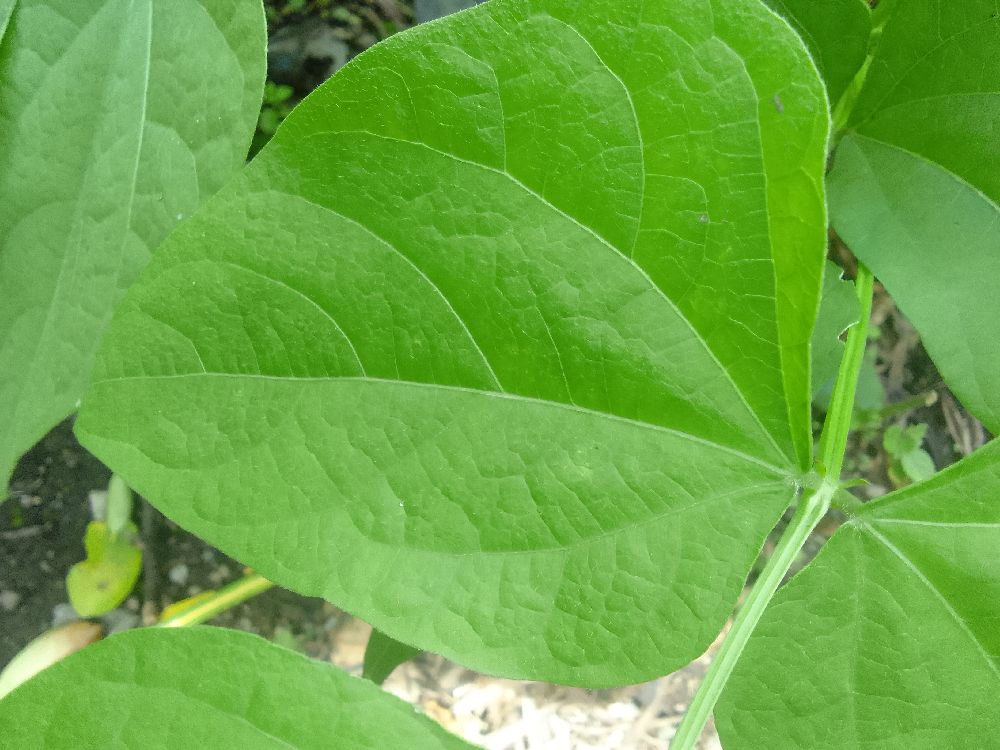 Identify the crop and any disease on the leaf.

common bean, healthy
